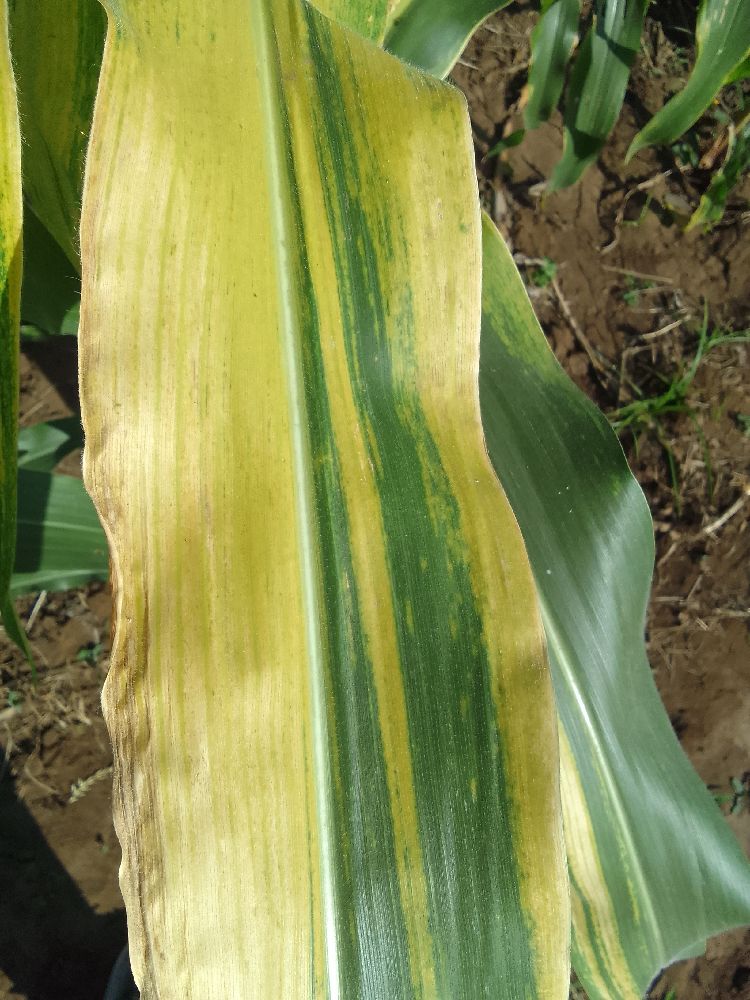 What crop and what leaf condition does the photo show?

maize, maize lethal necrosis
